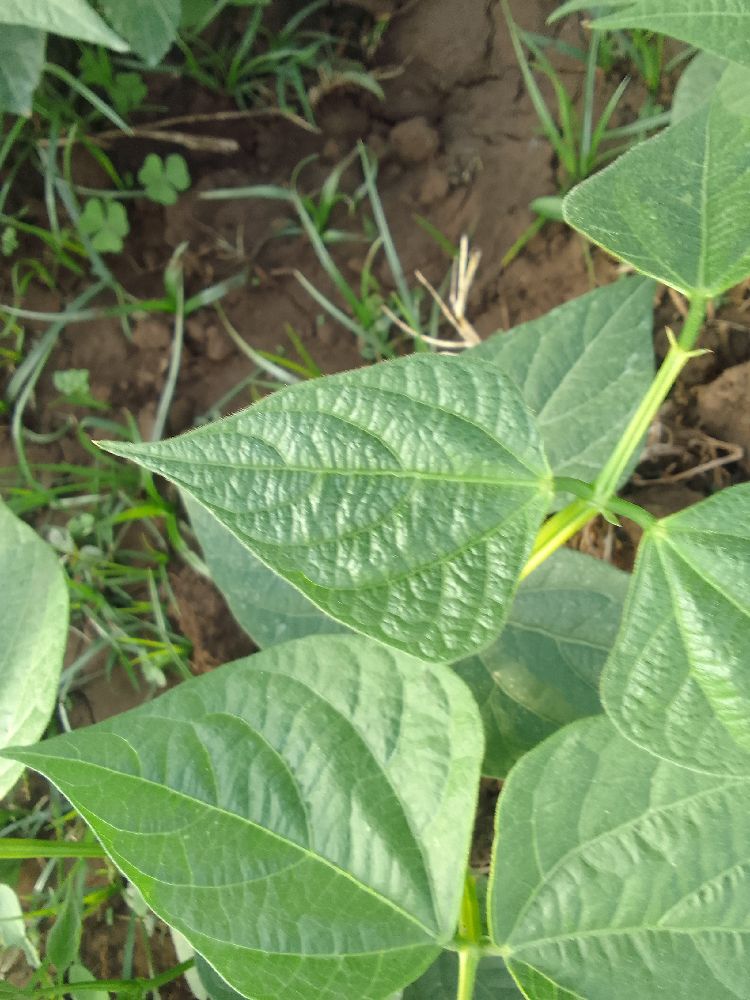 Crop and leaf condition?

common bean, healthy
